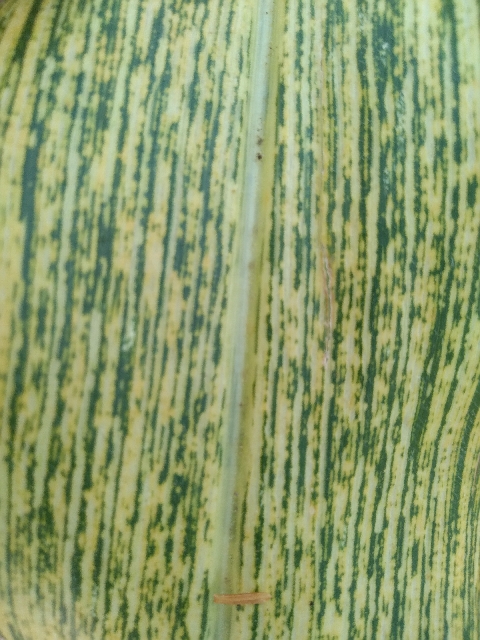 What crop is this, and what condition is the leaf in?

maize, maize streak virus
